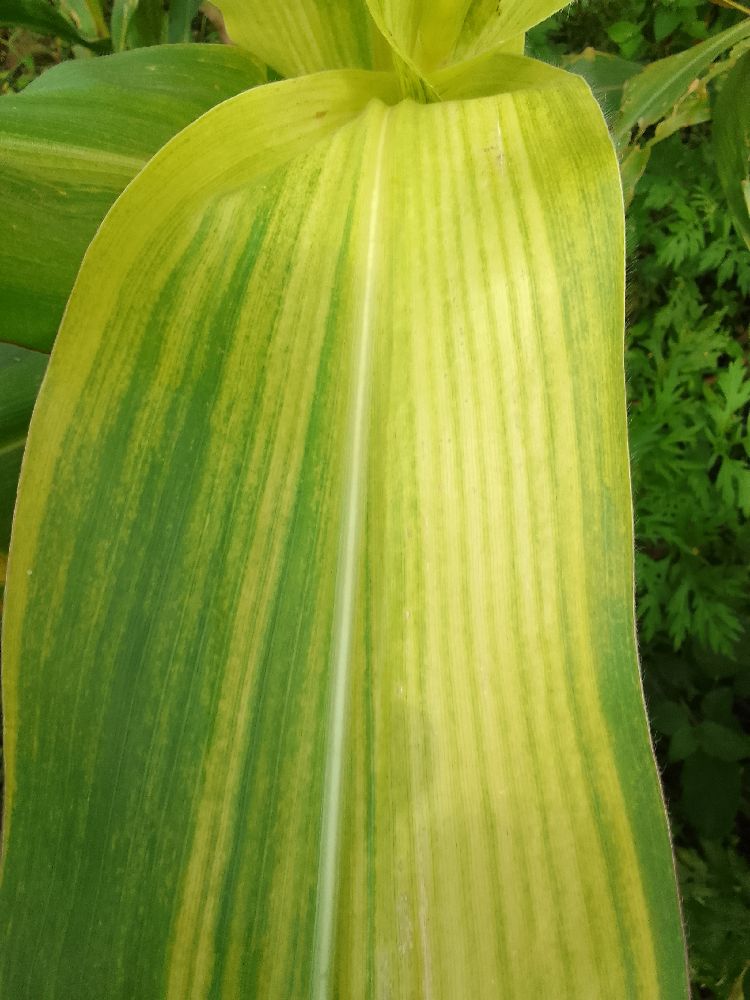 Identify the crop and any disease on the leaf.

maize, maize lethal necrosis
